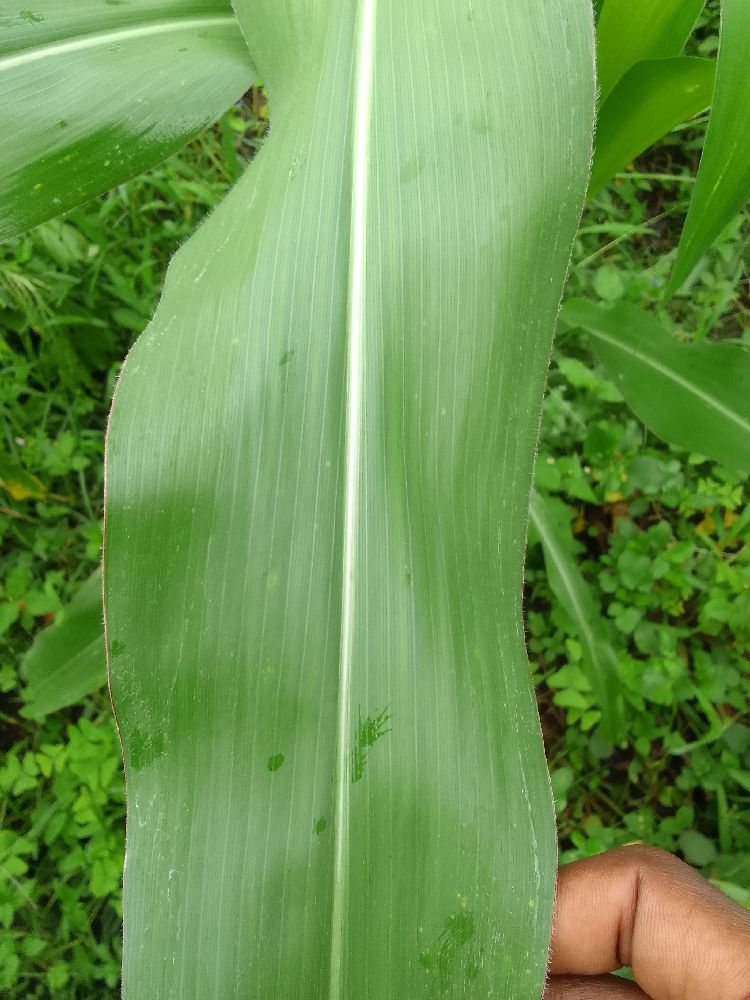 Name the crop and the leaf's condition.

maize, healthy
